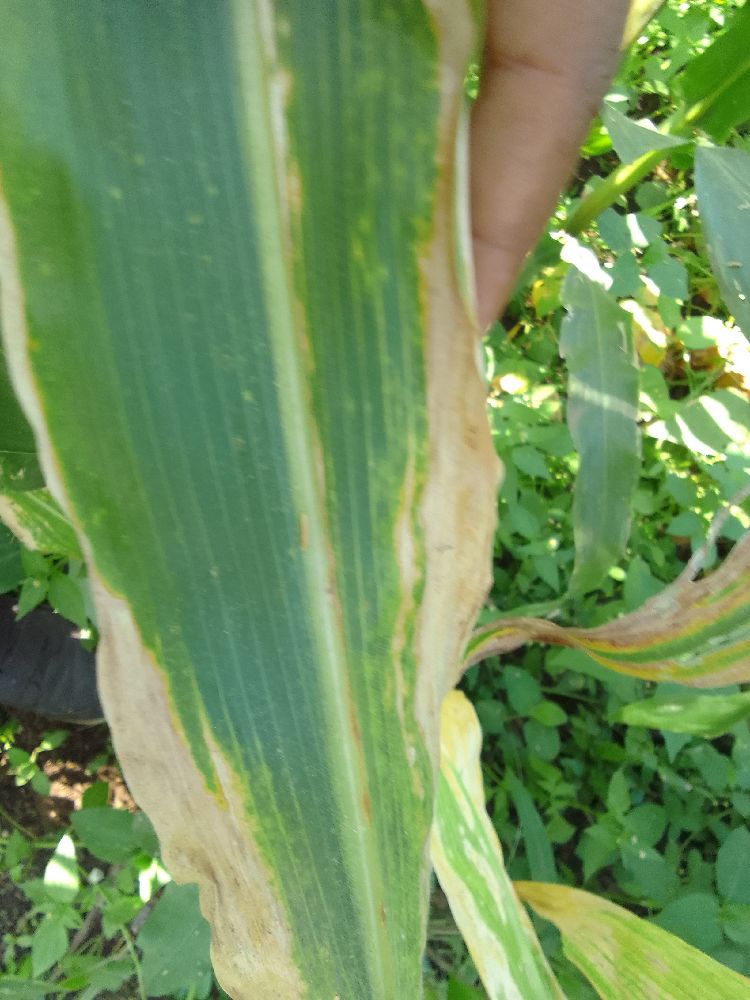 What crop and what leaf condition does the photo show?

maize, maize lethal necrosis
